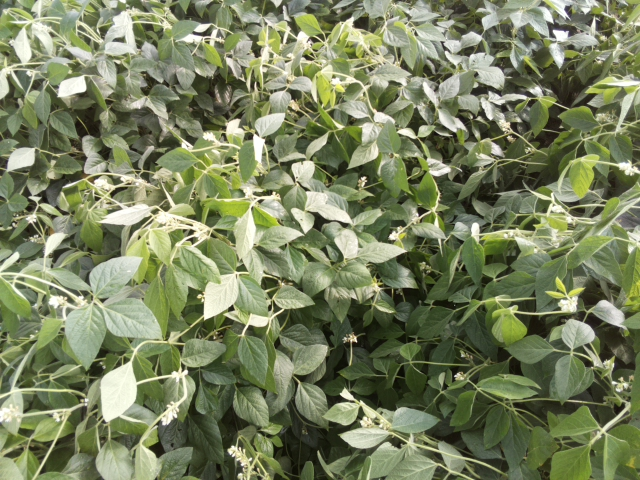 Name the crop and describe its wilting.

soybean, slight leaflet or petiole turgor loss in upper canopy
